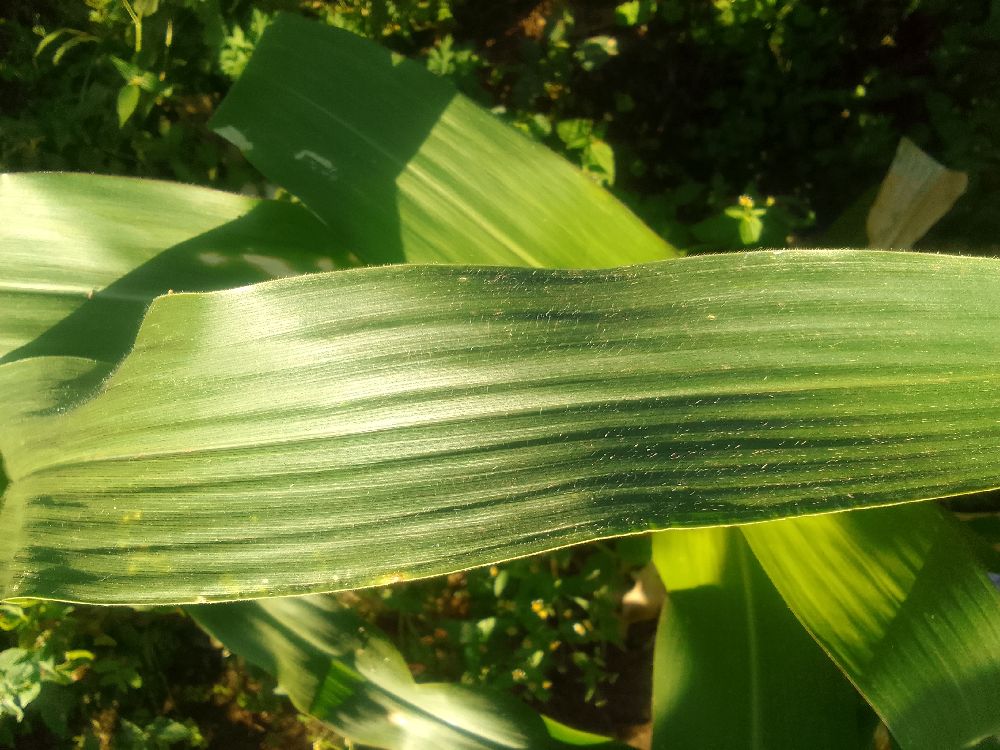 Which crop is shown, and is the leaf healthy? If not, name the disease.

maize, healthy
